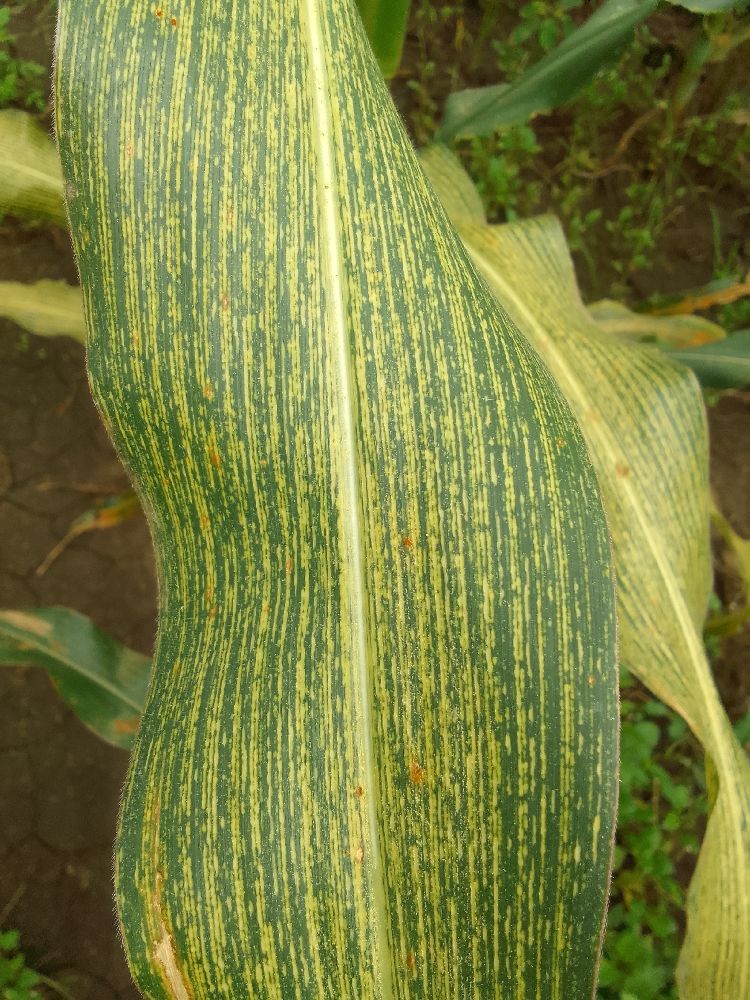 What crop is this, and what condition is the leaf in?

maize, maize streak virus
